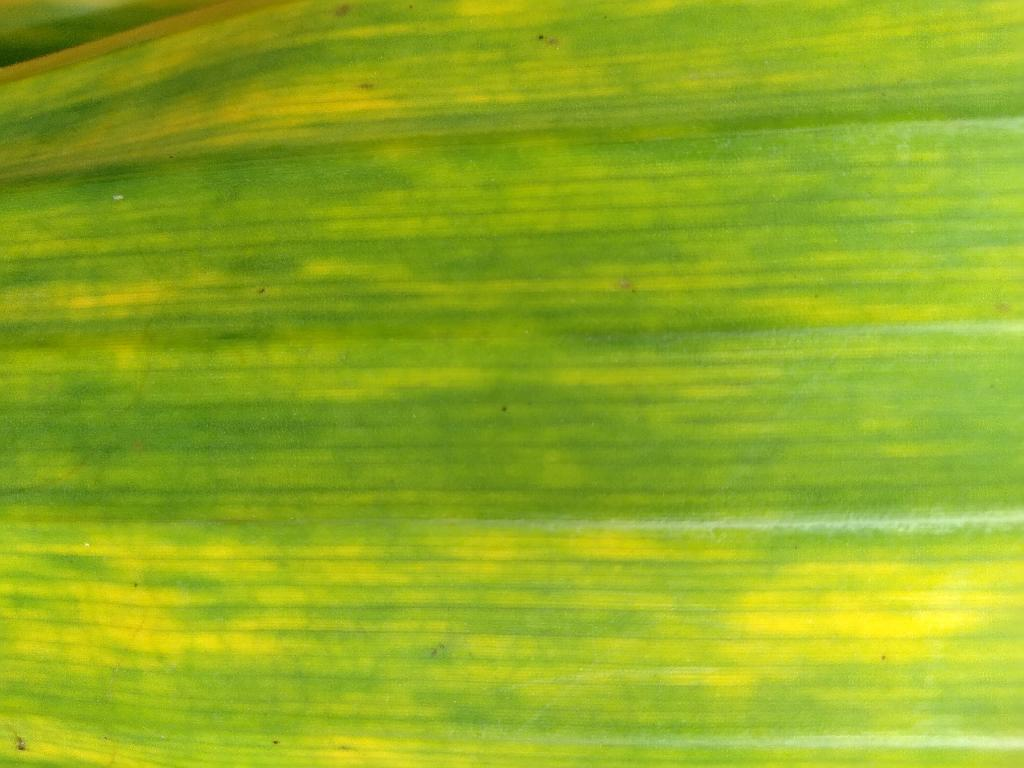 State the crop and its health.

banana, fusarium wilt race 1
